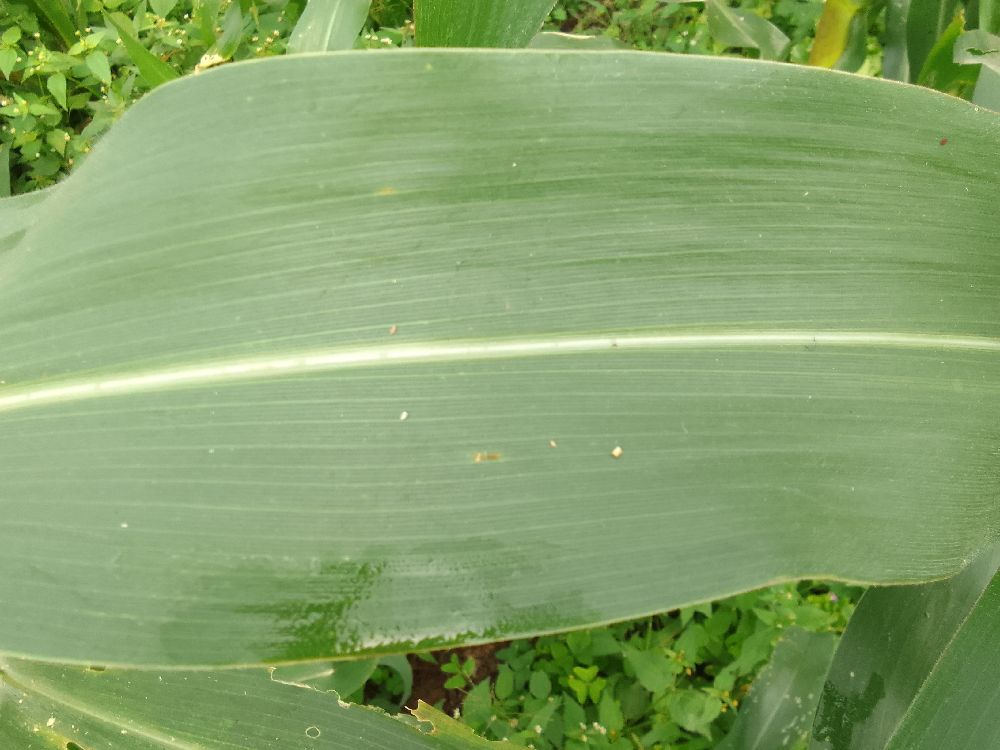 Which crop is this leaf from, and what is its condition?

maize, healthy
